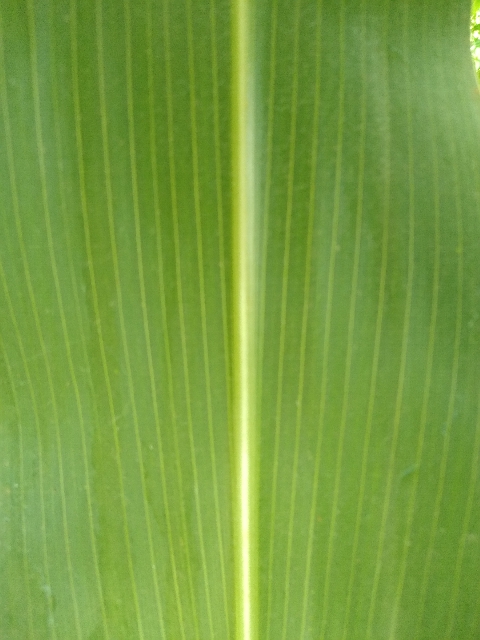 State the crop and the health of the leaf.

maize, healthy
